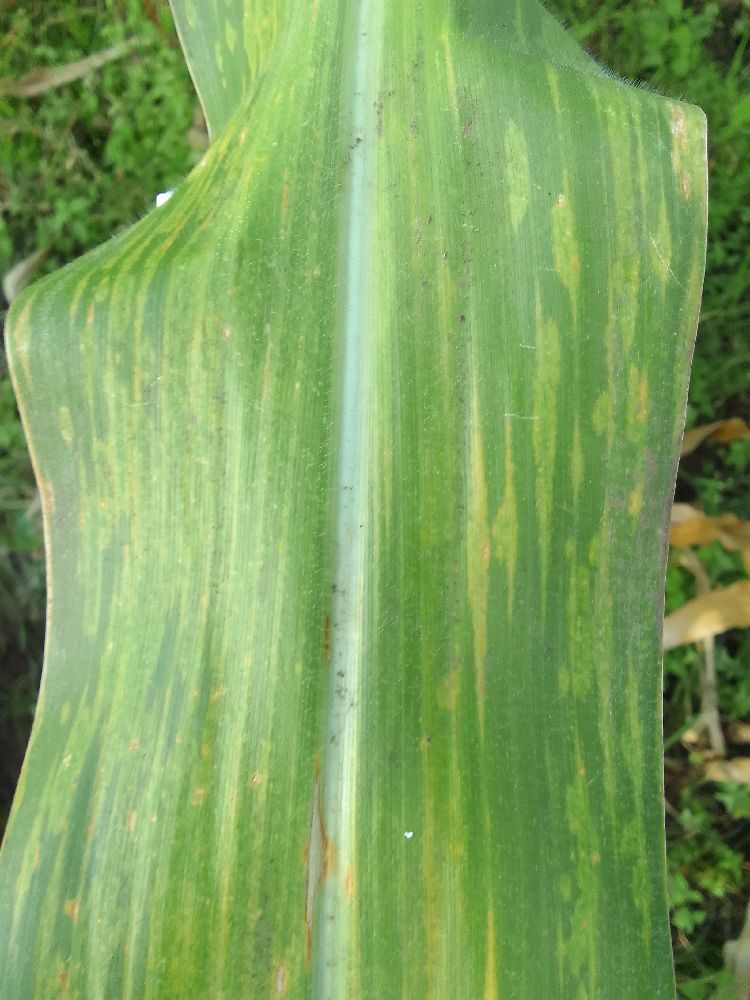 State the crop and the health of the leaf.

maize, maize lethal necrosis
